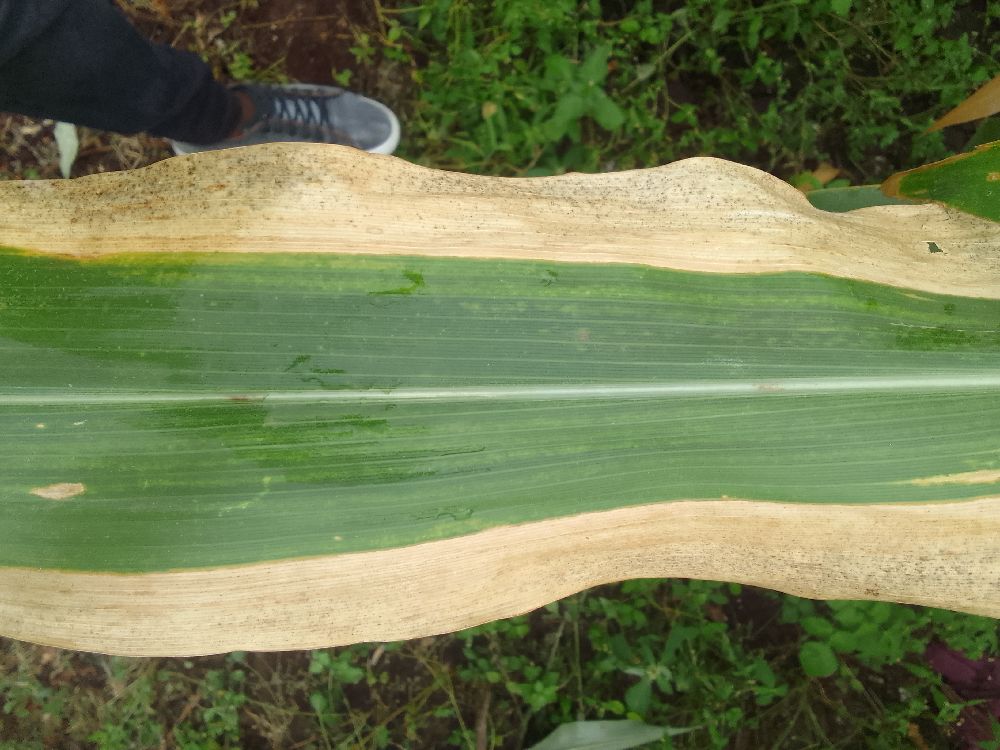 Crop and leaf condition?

maize, maize lethal necrosis
